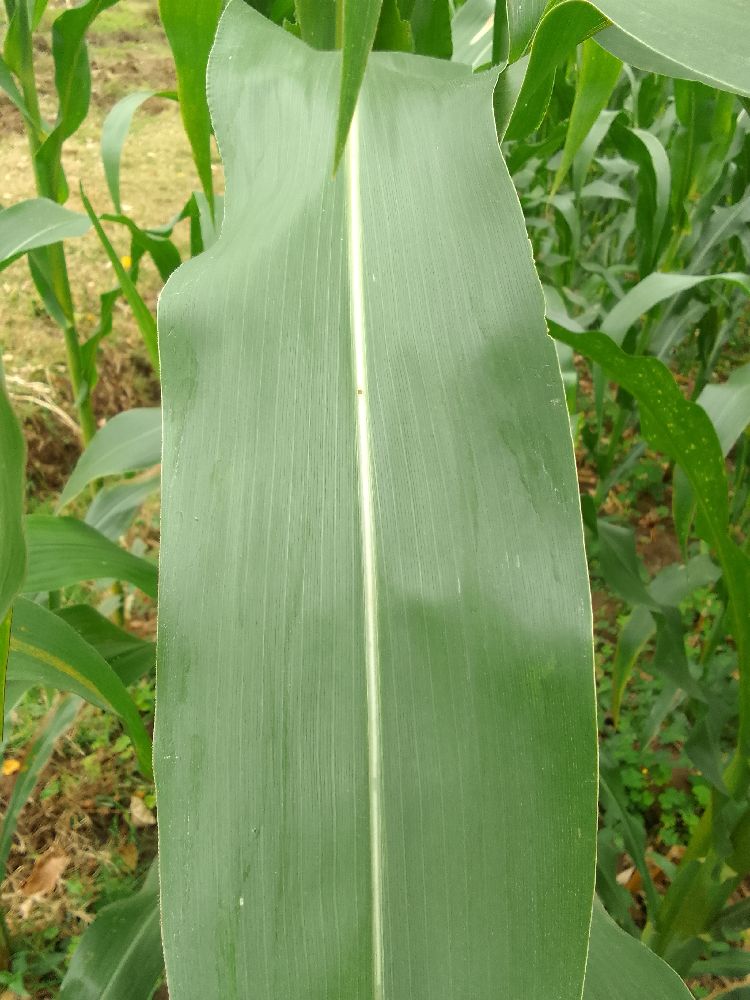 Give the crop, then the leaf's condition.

maize, healthy
